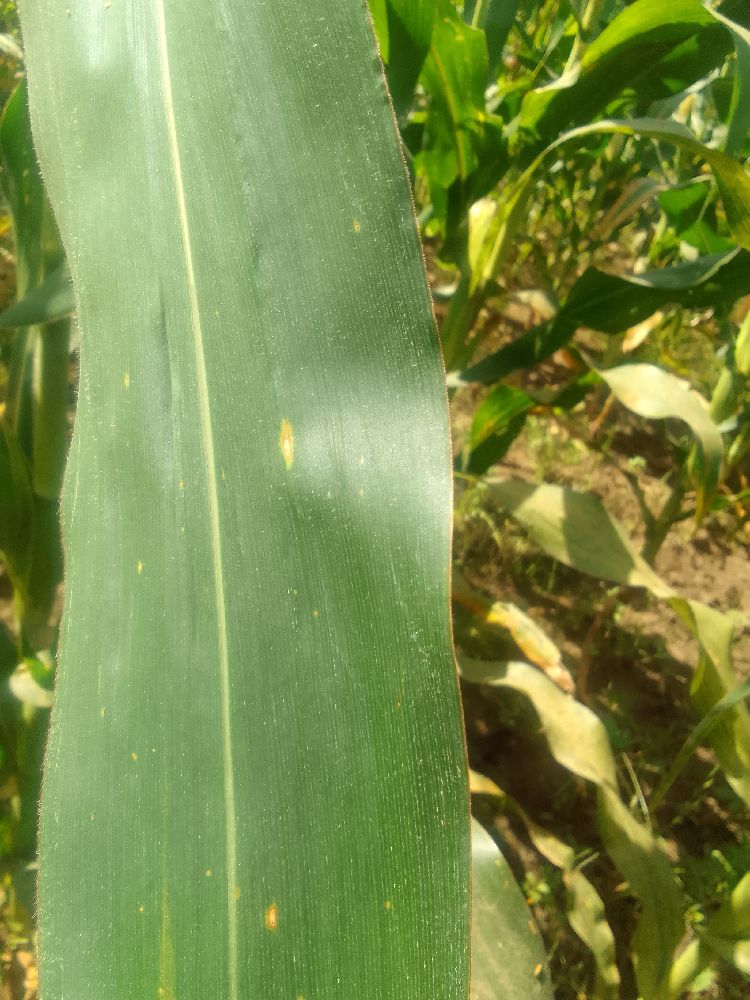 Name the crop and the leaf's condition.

maize, healthy
